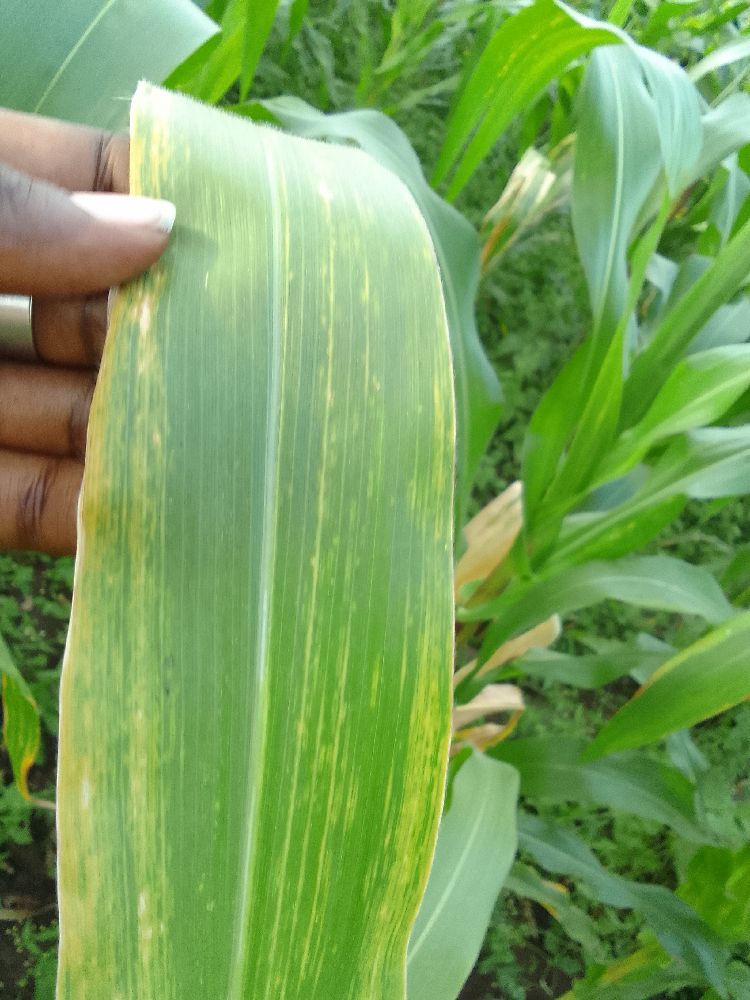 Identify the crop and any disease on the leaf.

maize, maize lethal necrosis
